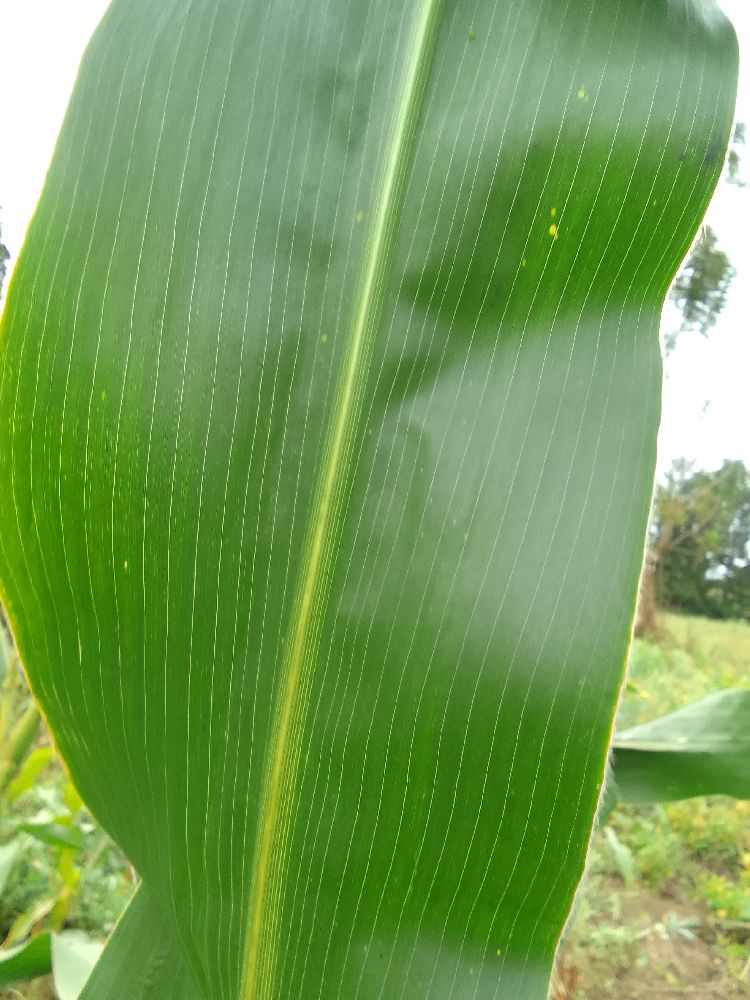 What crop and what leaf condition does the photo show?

maize, healthy
